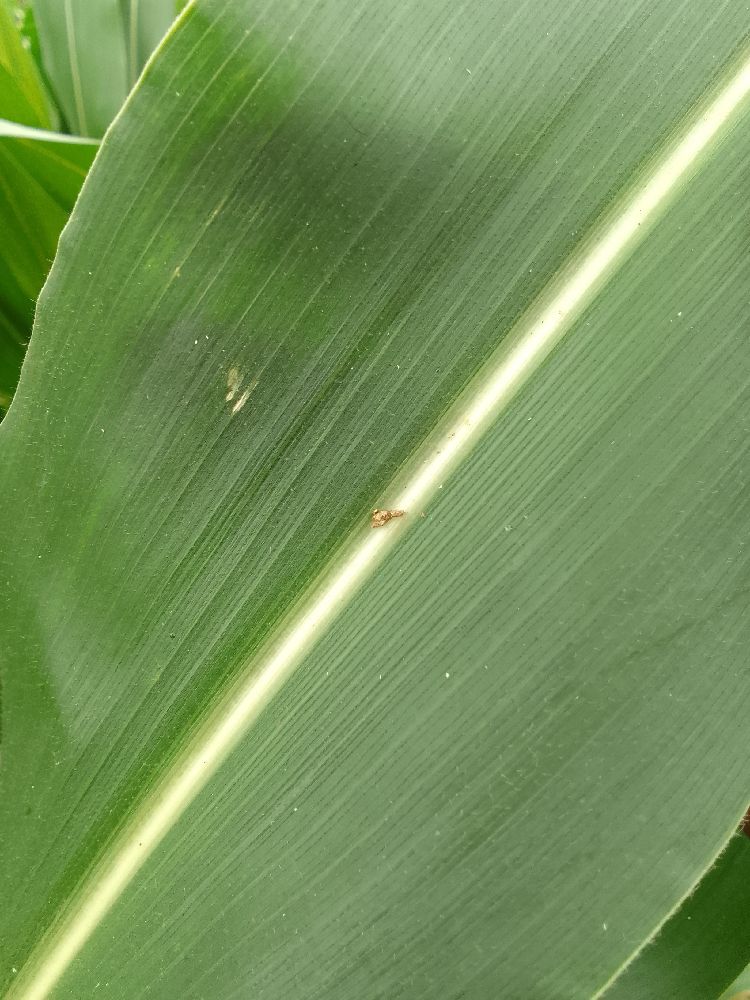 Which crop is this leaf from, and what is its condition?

maize, healthy
